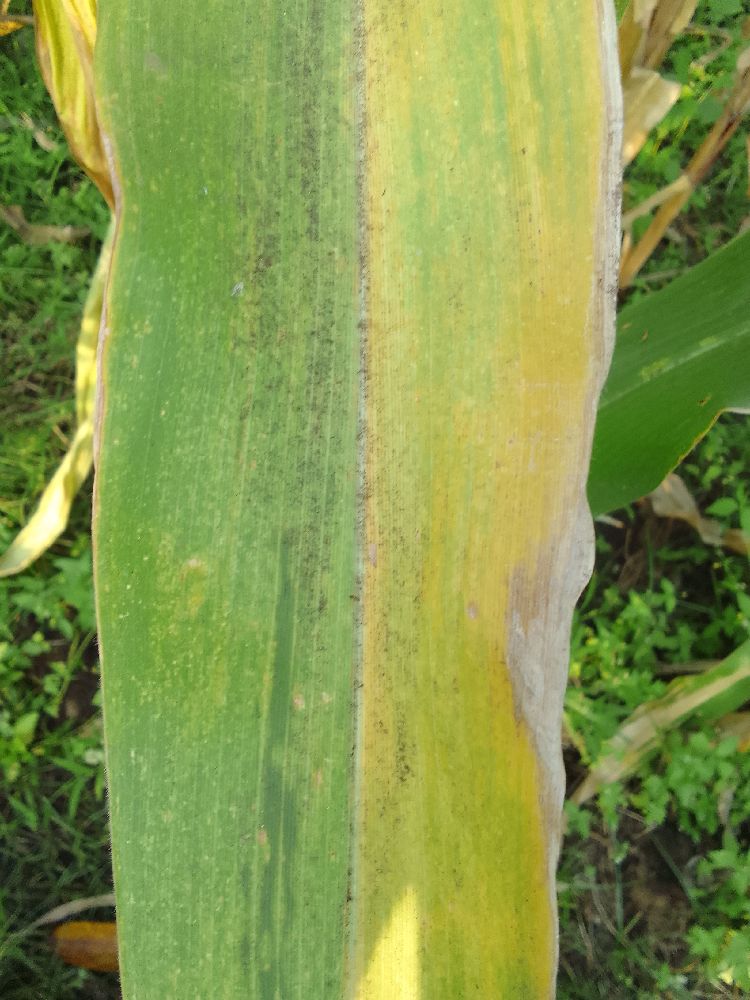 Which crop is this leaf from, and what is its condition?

maize, maize lethal necrosis
